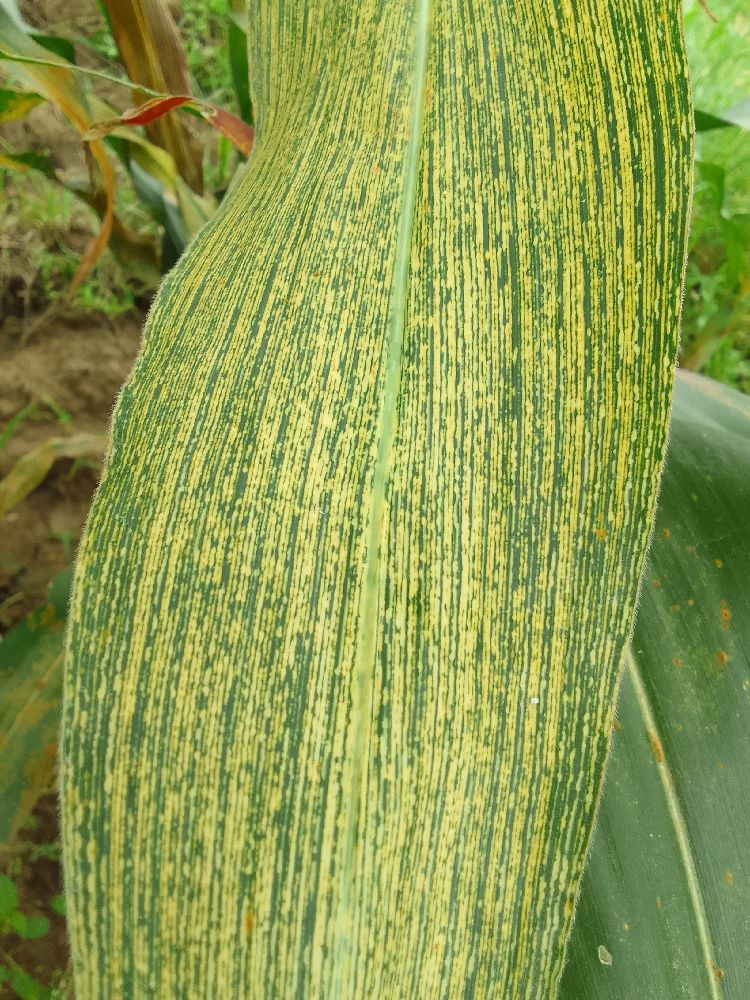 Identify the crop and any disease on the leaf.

maize, maize streak virus
